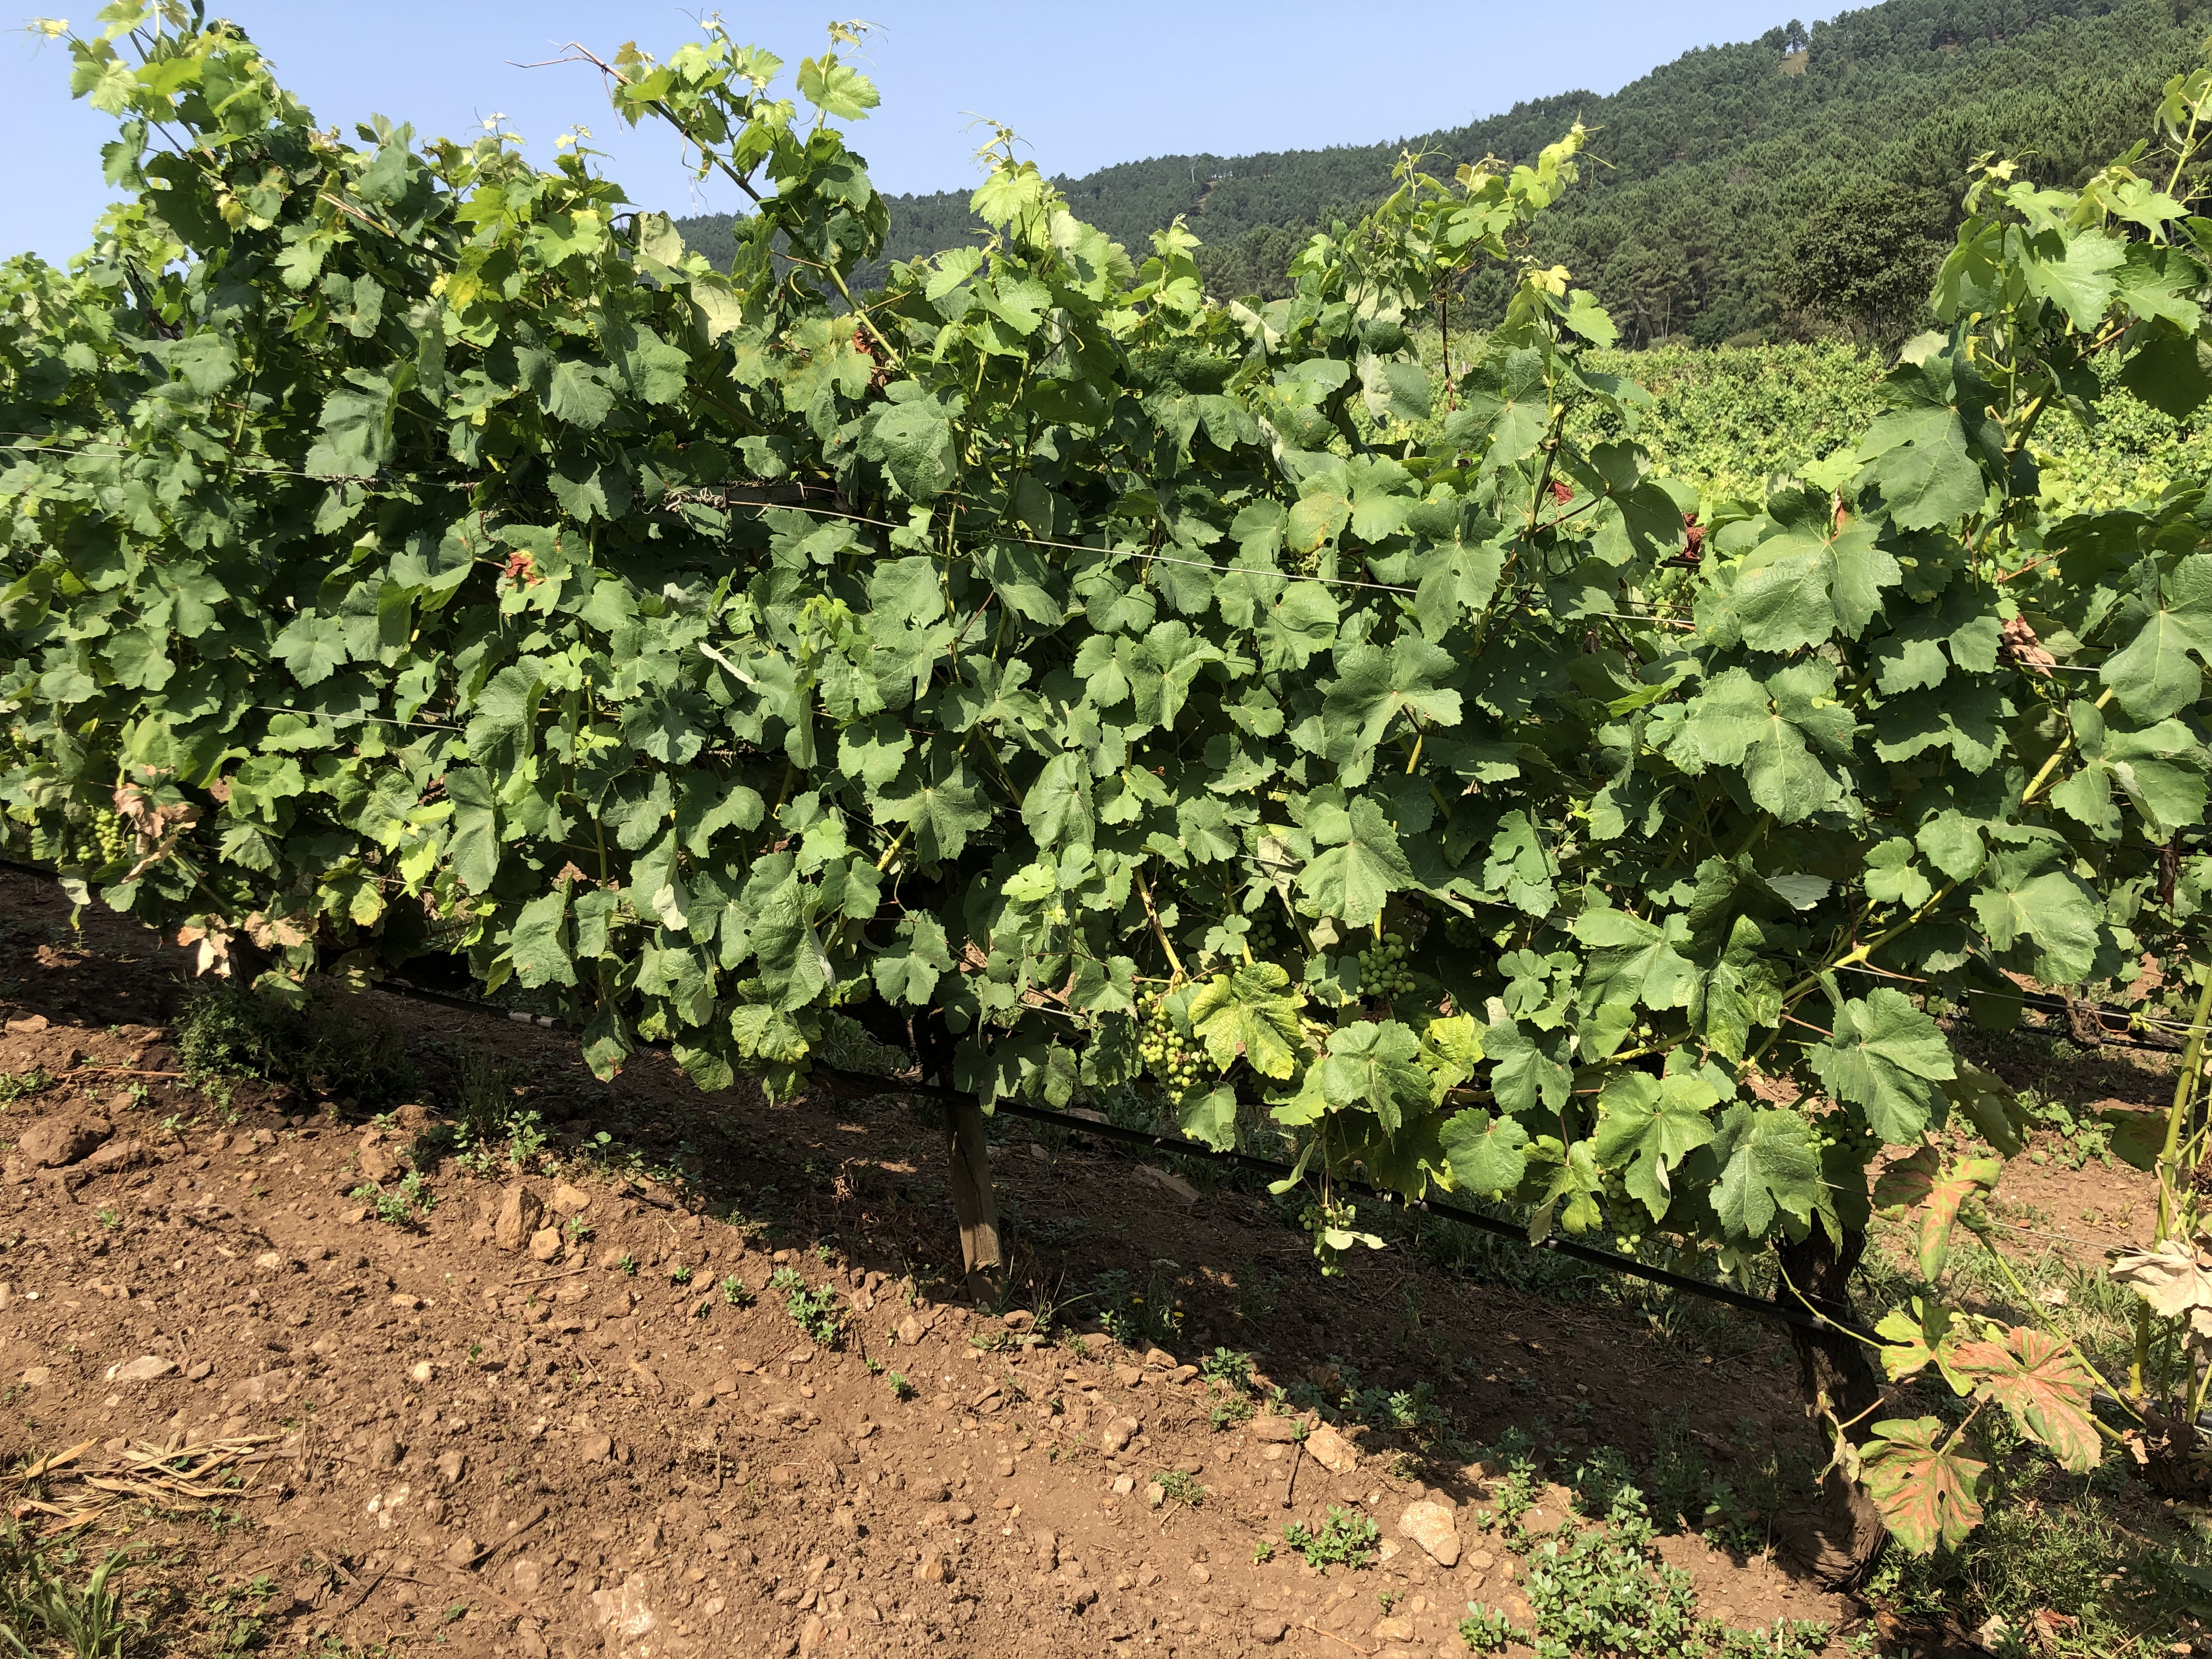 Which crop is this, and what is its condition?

grapevine, affected by esca disease
